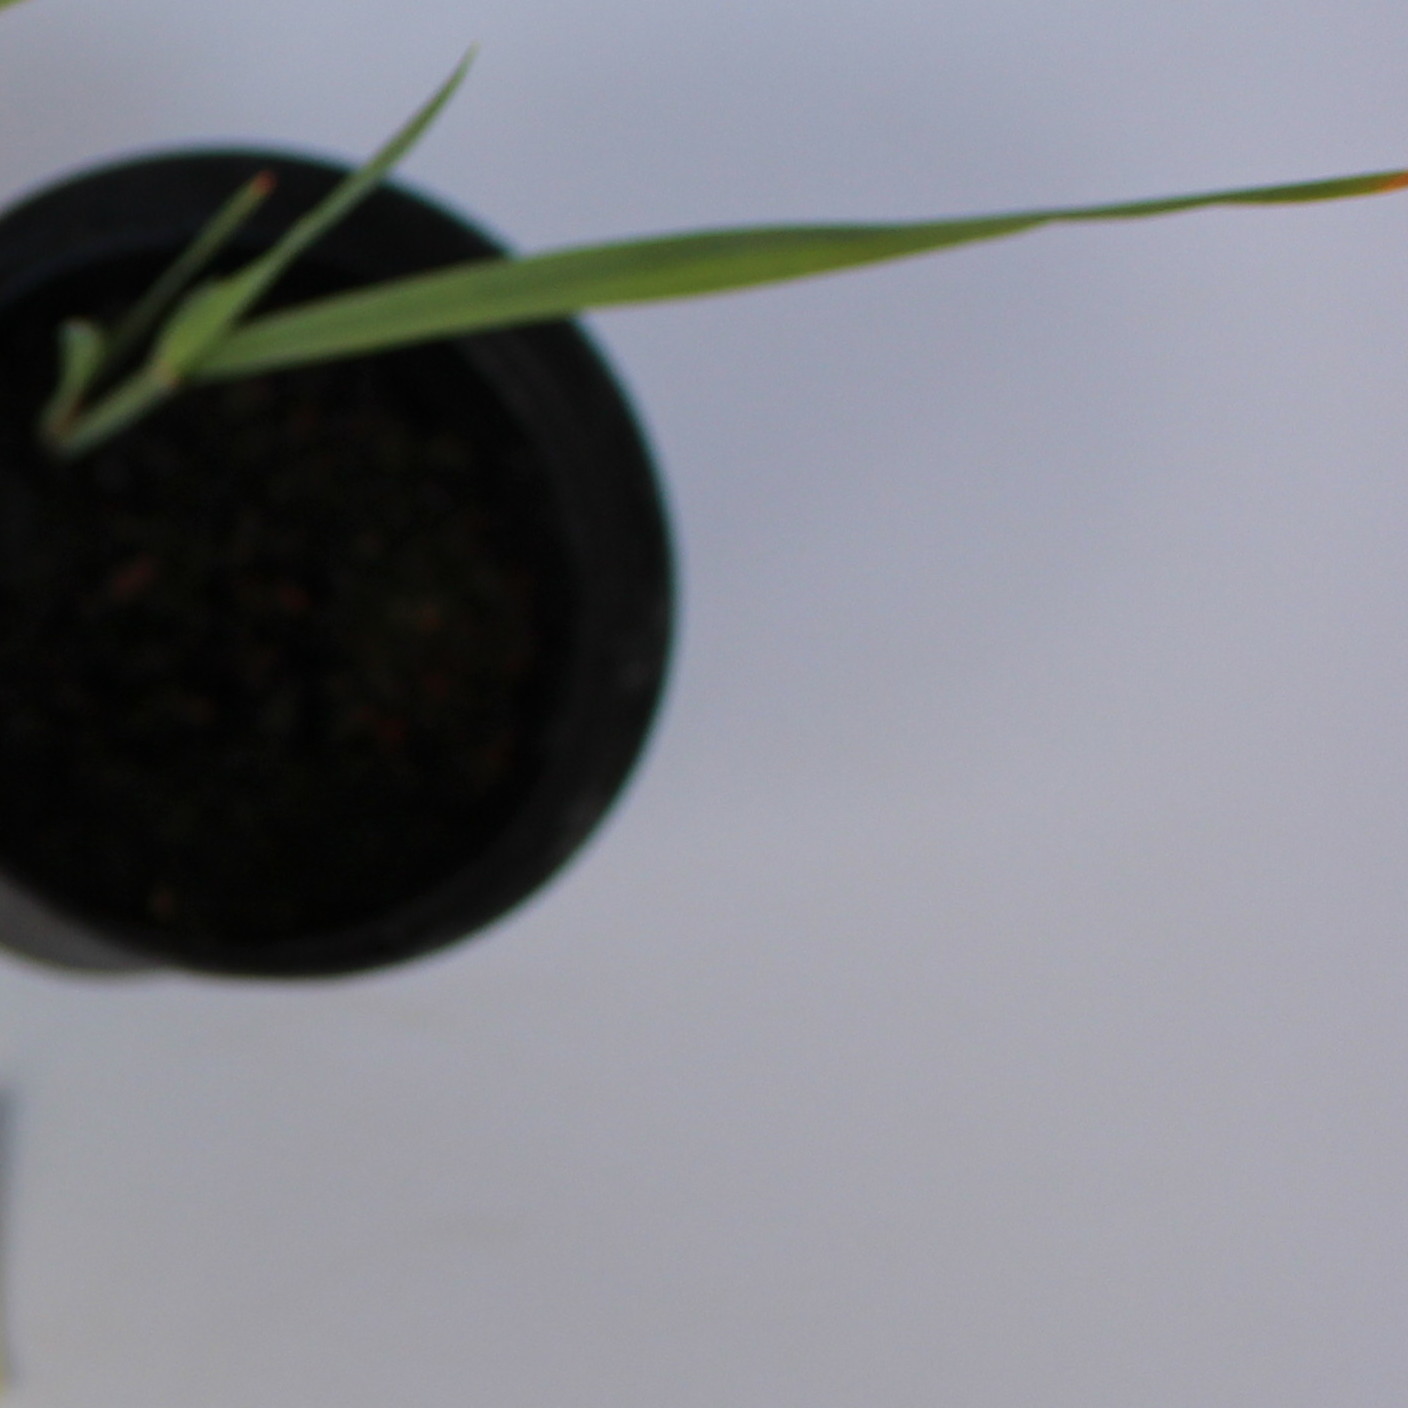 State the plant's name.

Avena sterilis
